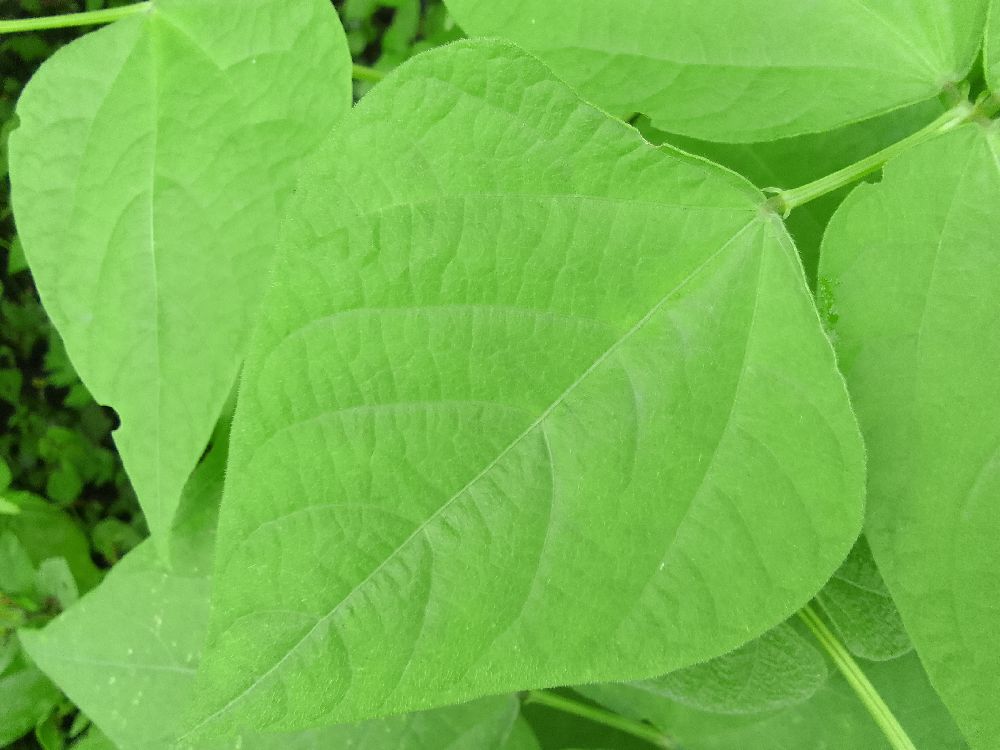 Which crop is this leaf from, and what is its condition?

common bean, healthy
